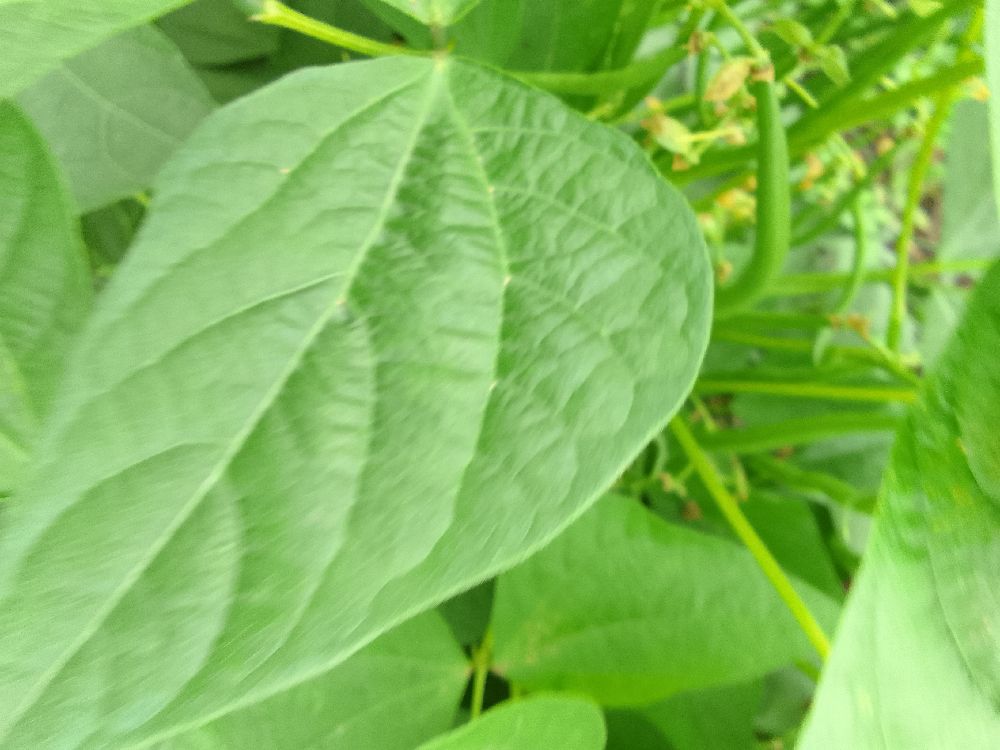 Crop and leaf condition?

common bean, healthy
